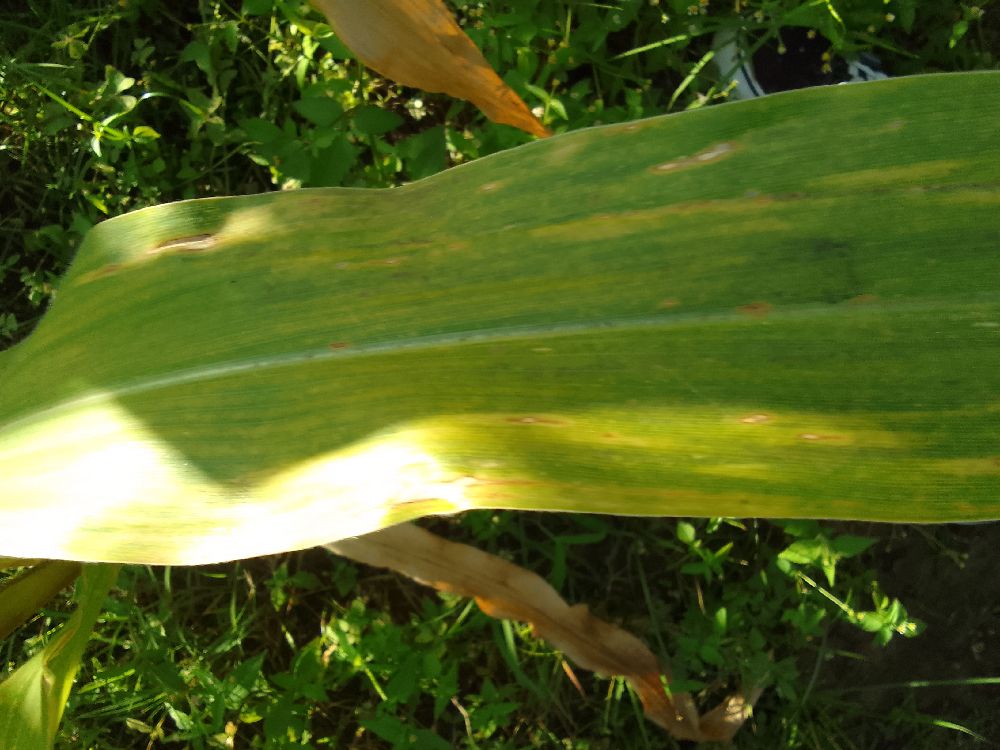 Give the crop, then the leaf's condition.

maize, maize lethal necrosis
